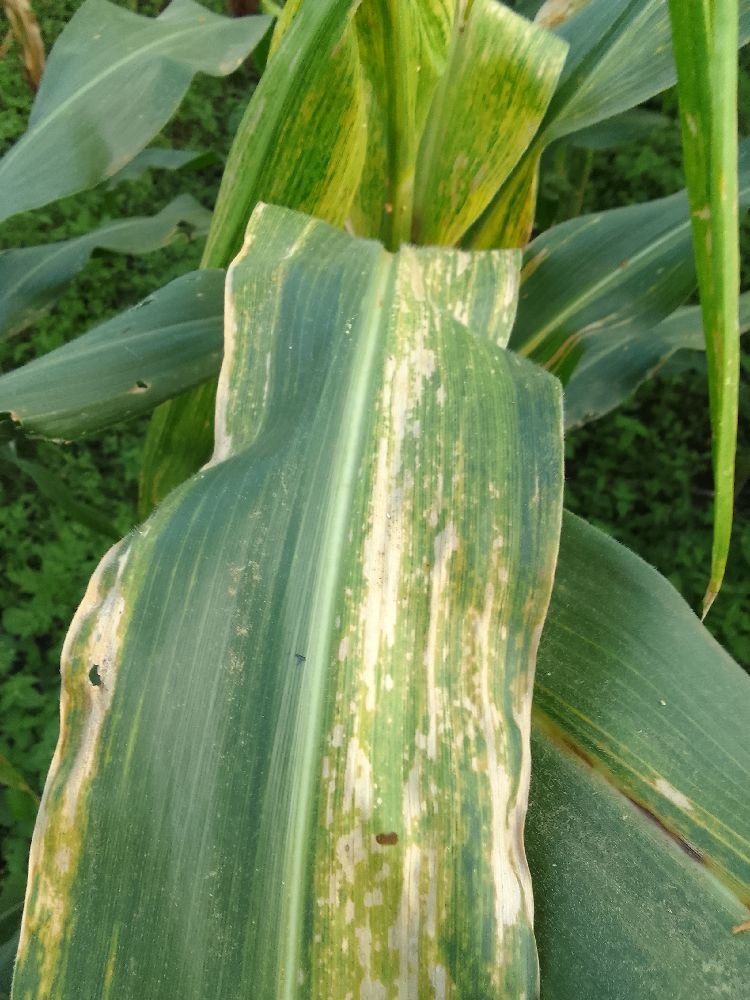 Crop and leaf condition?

maize, maize lethal necrosis
